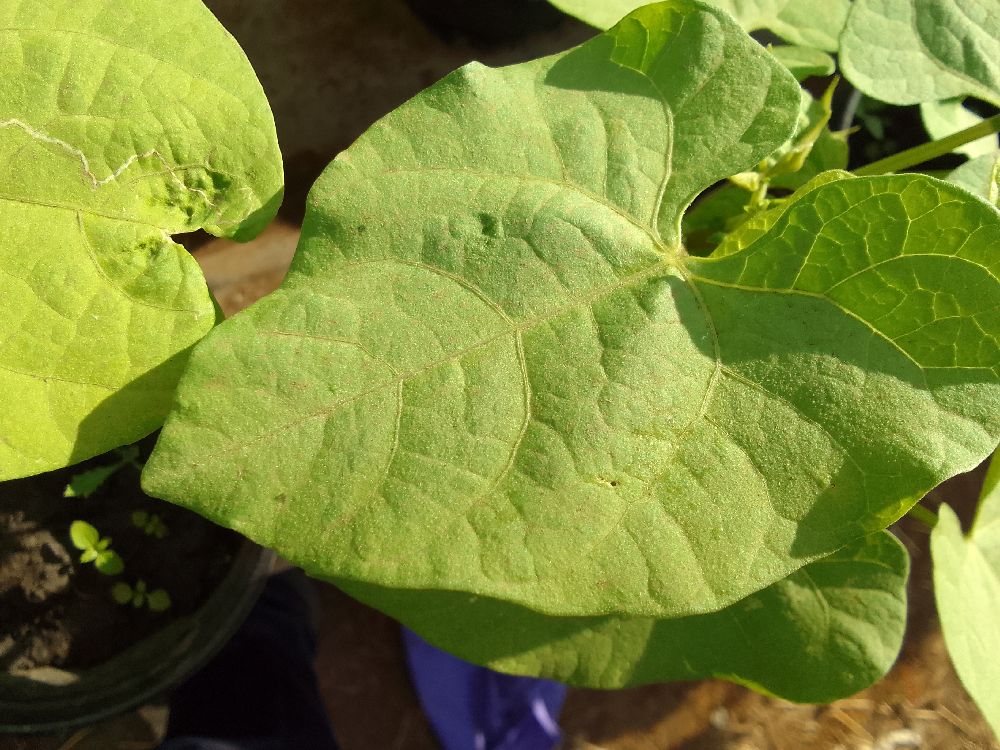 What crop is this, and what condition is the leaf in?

common bean, healthy
